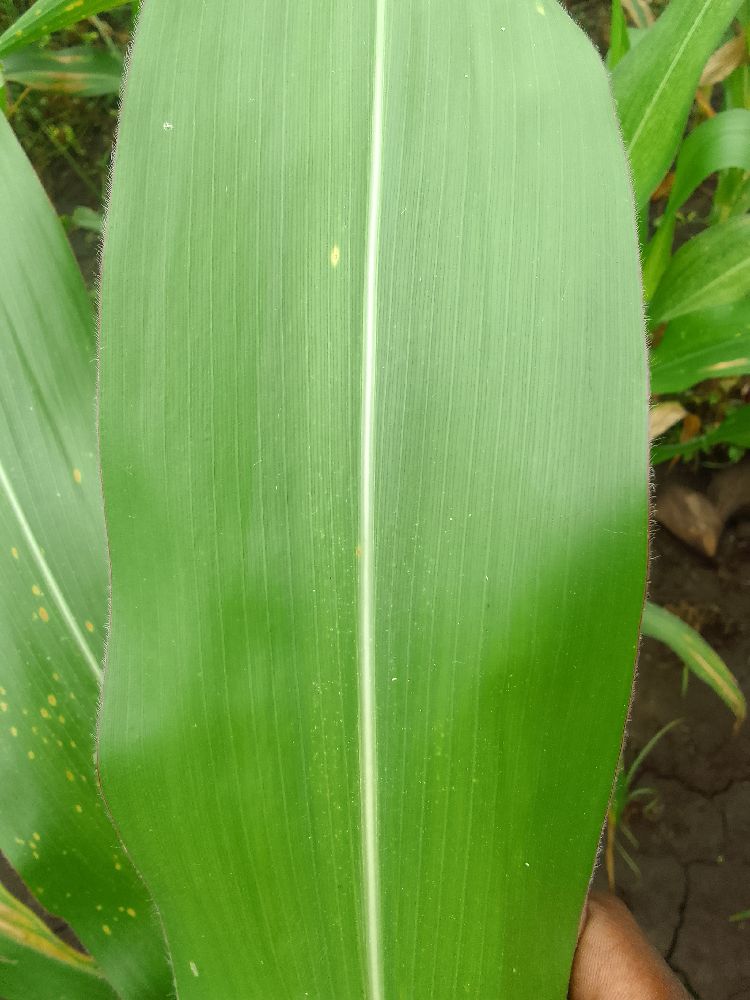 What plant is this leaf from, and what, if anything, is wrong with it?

maize, healthy
